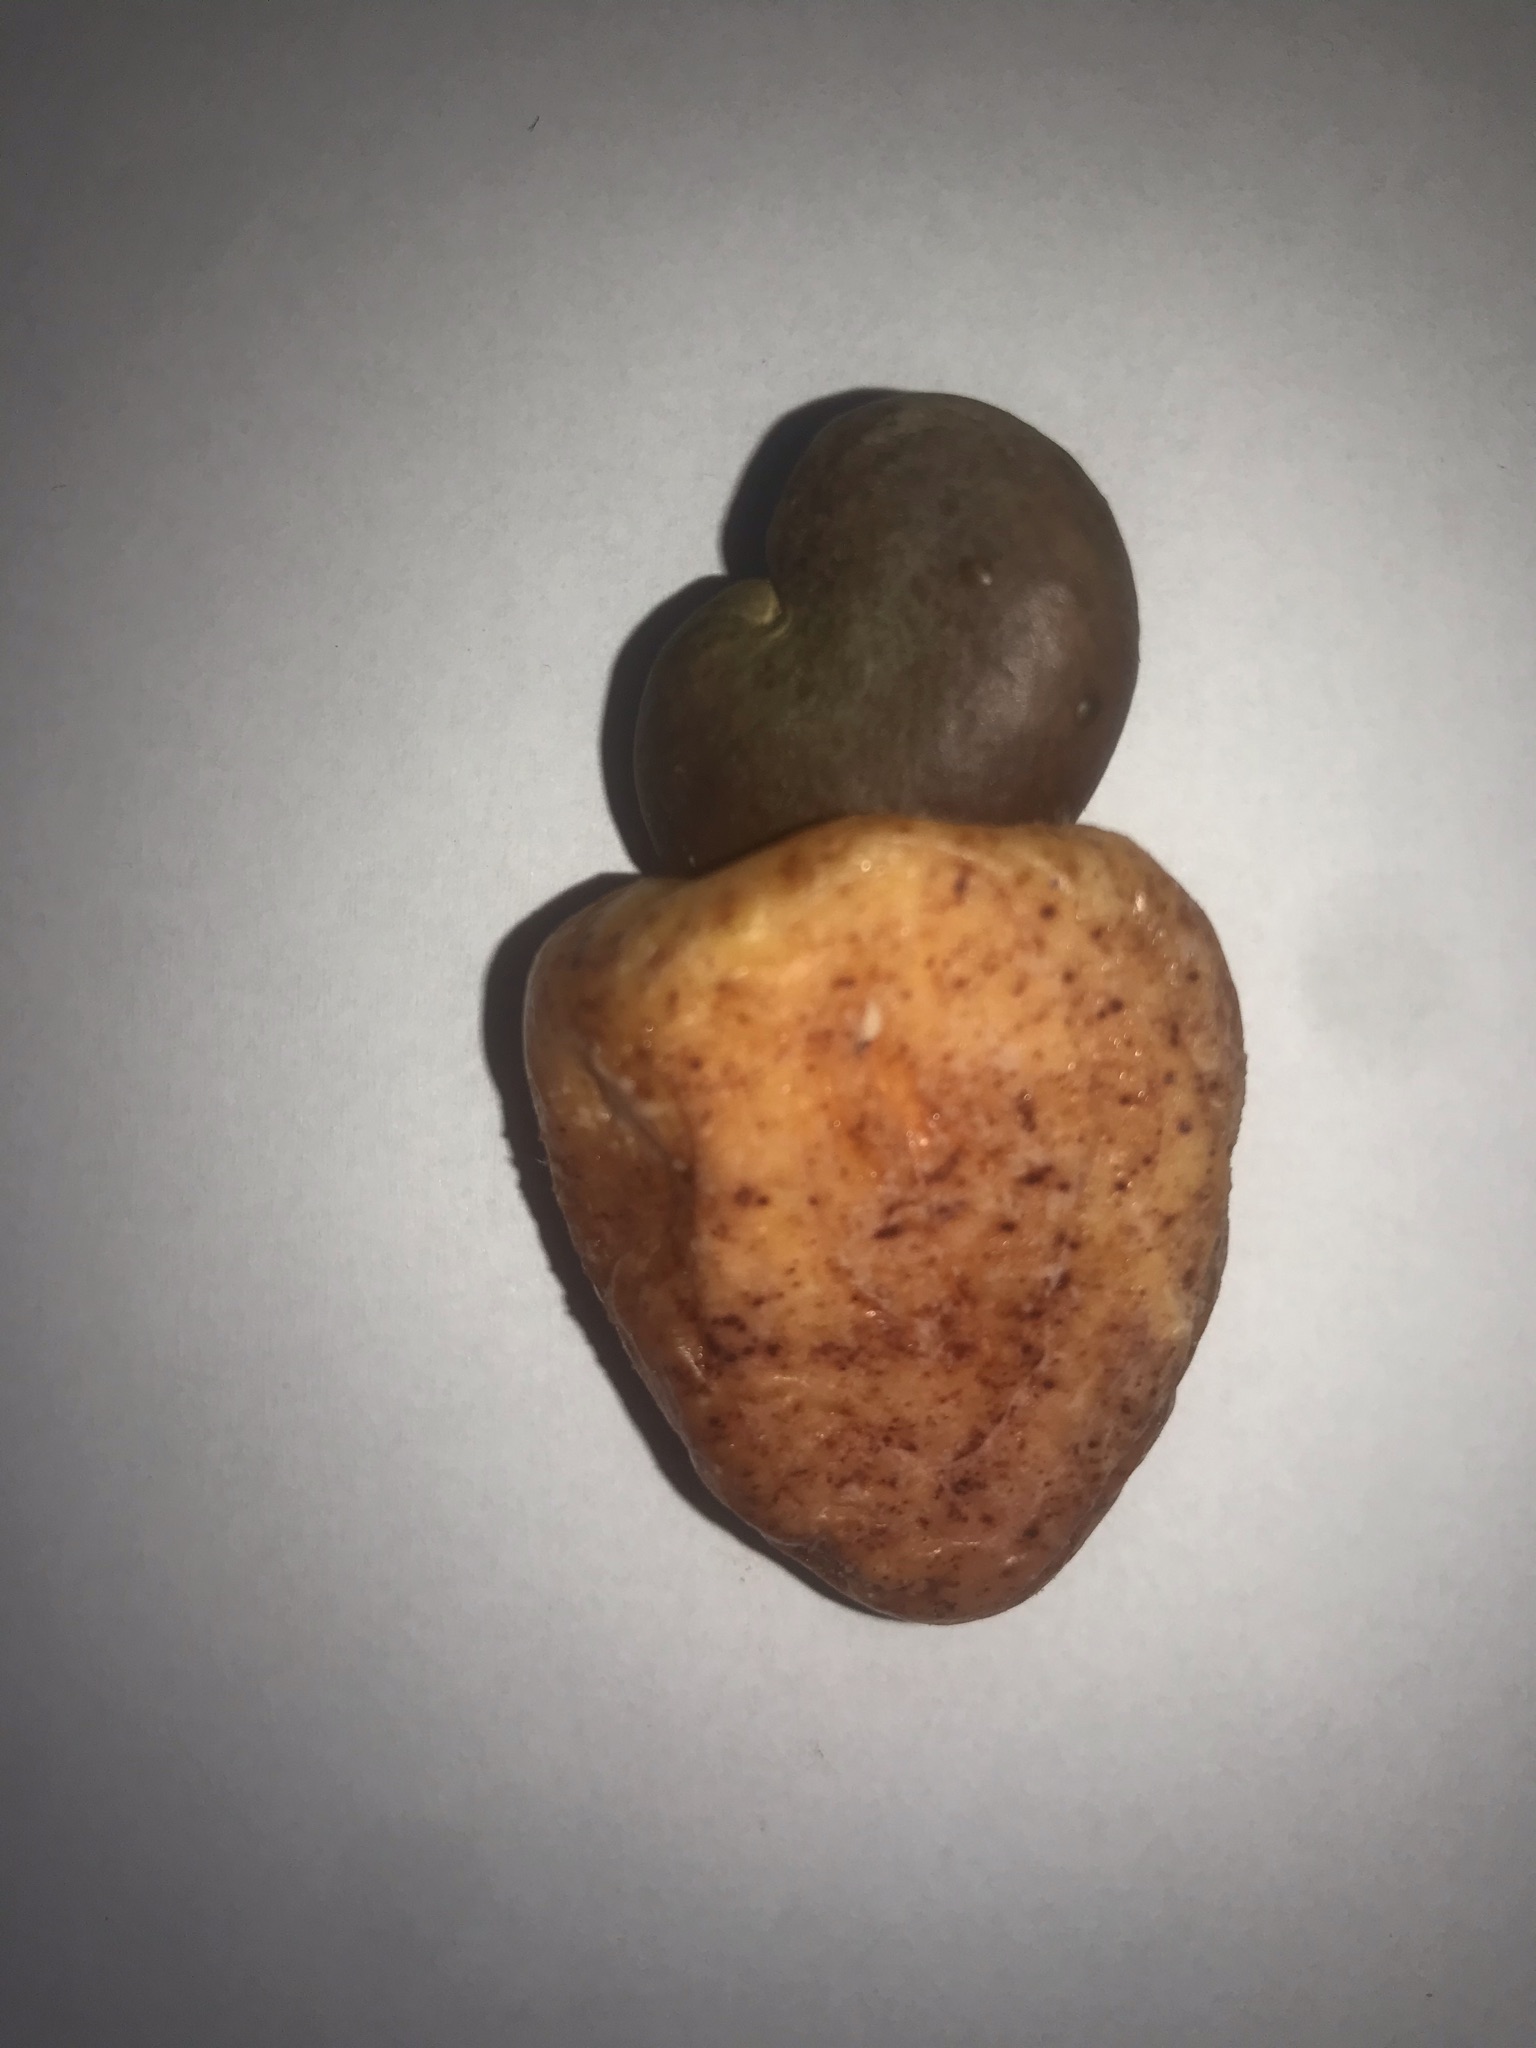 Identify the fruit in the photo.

caju vermelho
